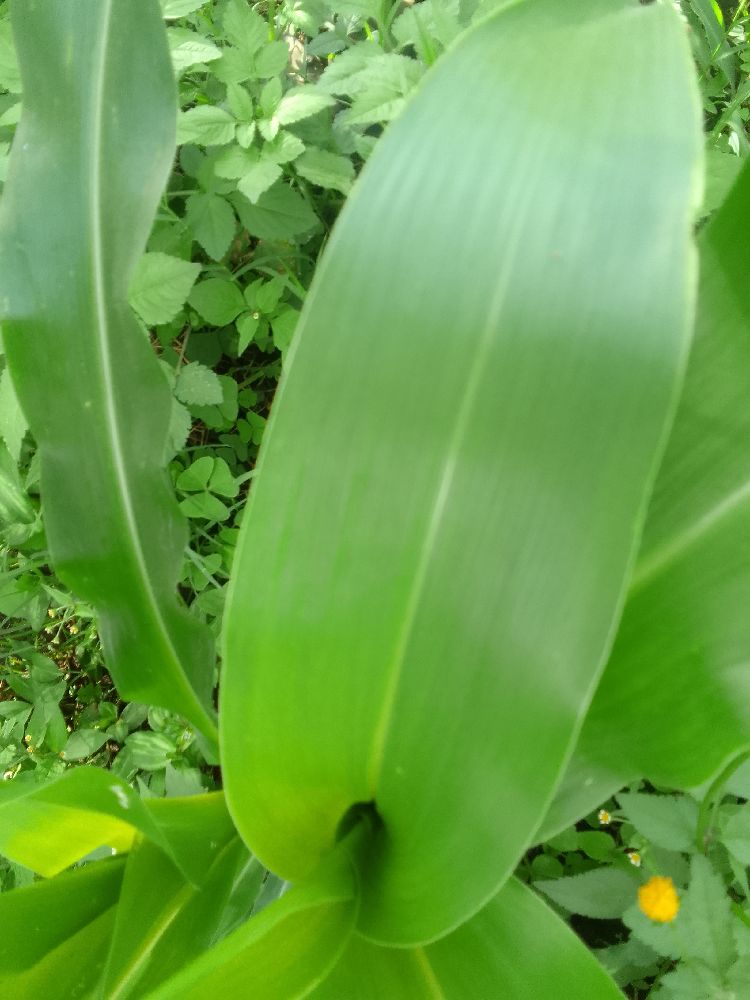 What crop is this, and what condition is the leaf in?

maize, healthy
